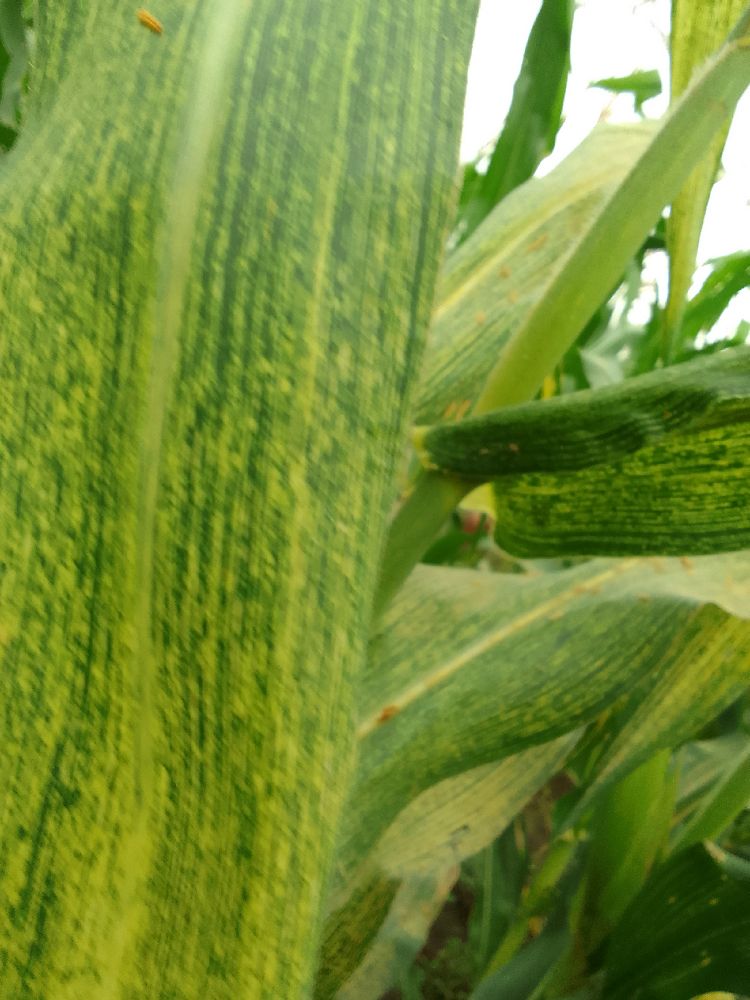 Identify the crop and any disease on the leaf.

maize, maize streak virus
